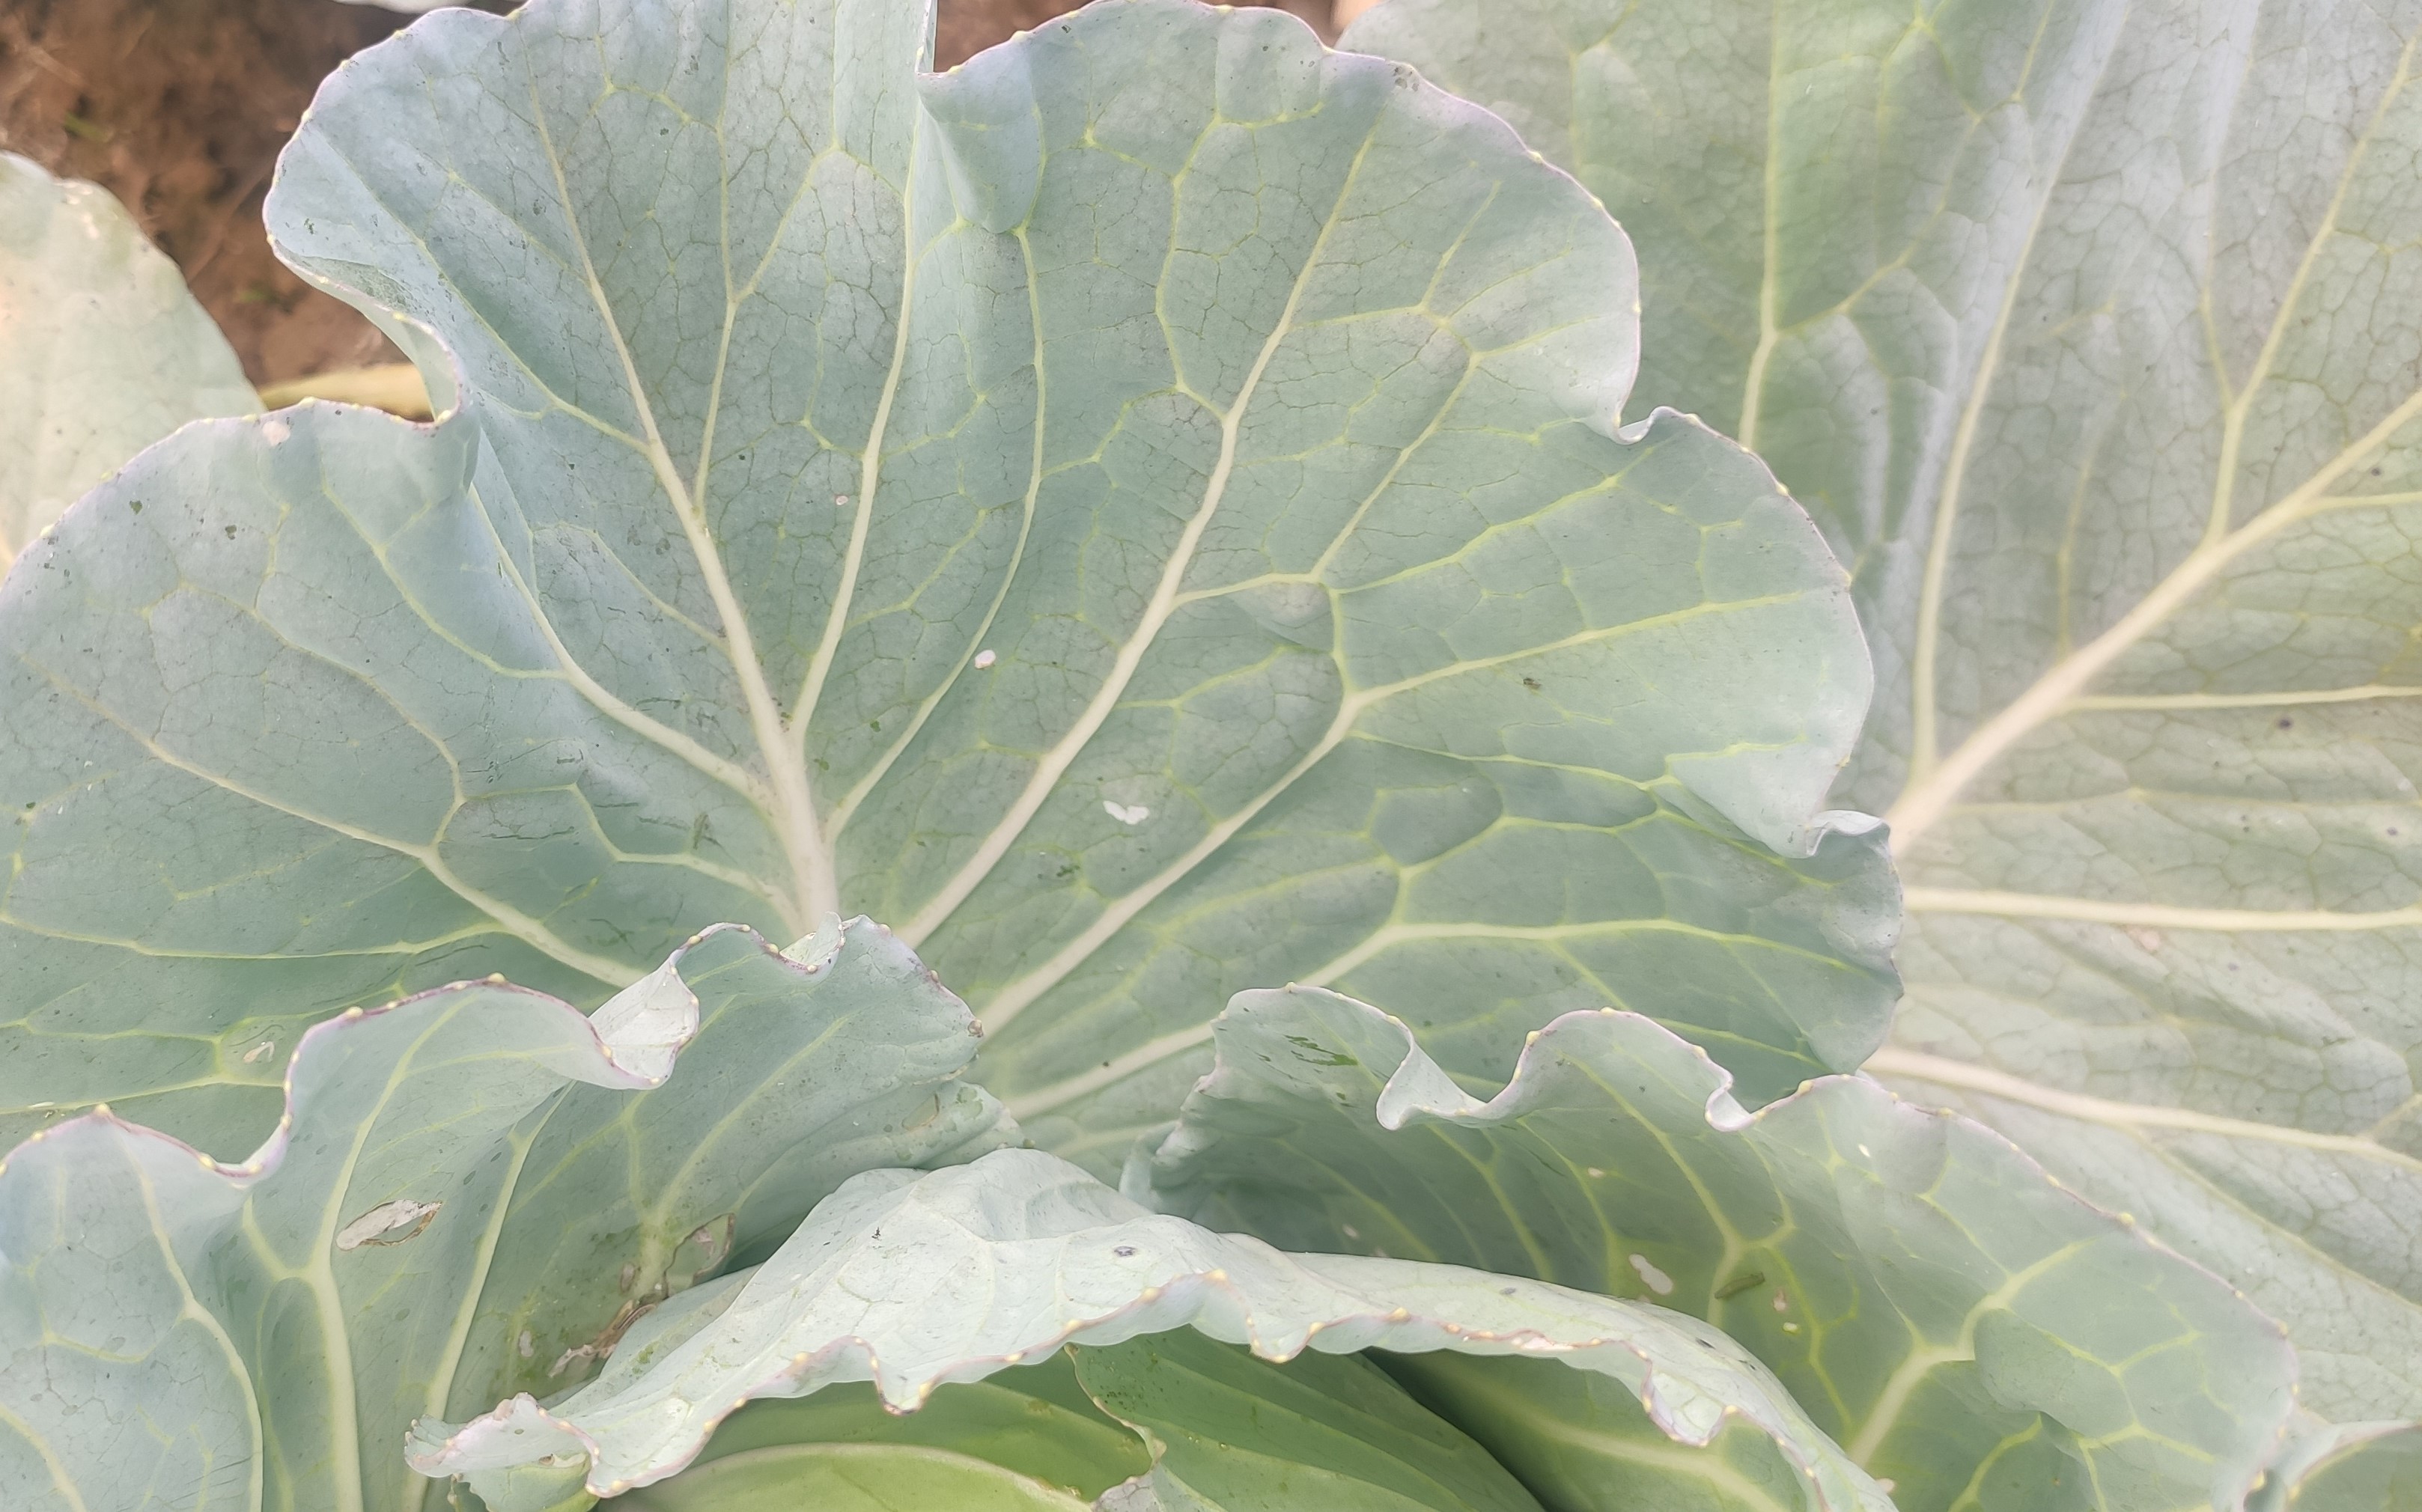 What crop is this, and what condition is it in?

cabbage, healthy
